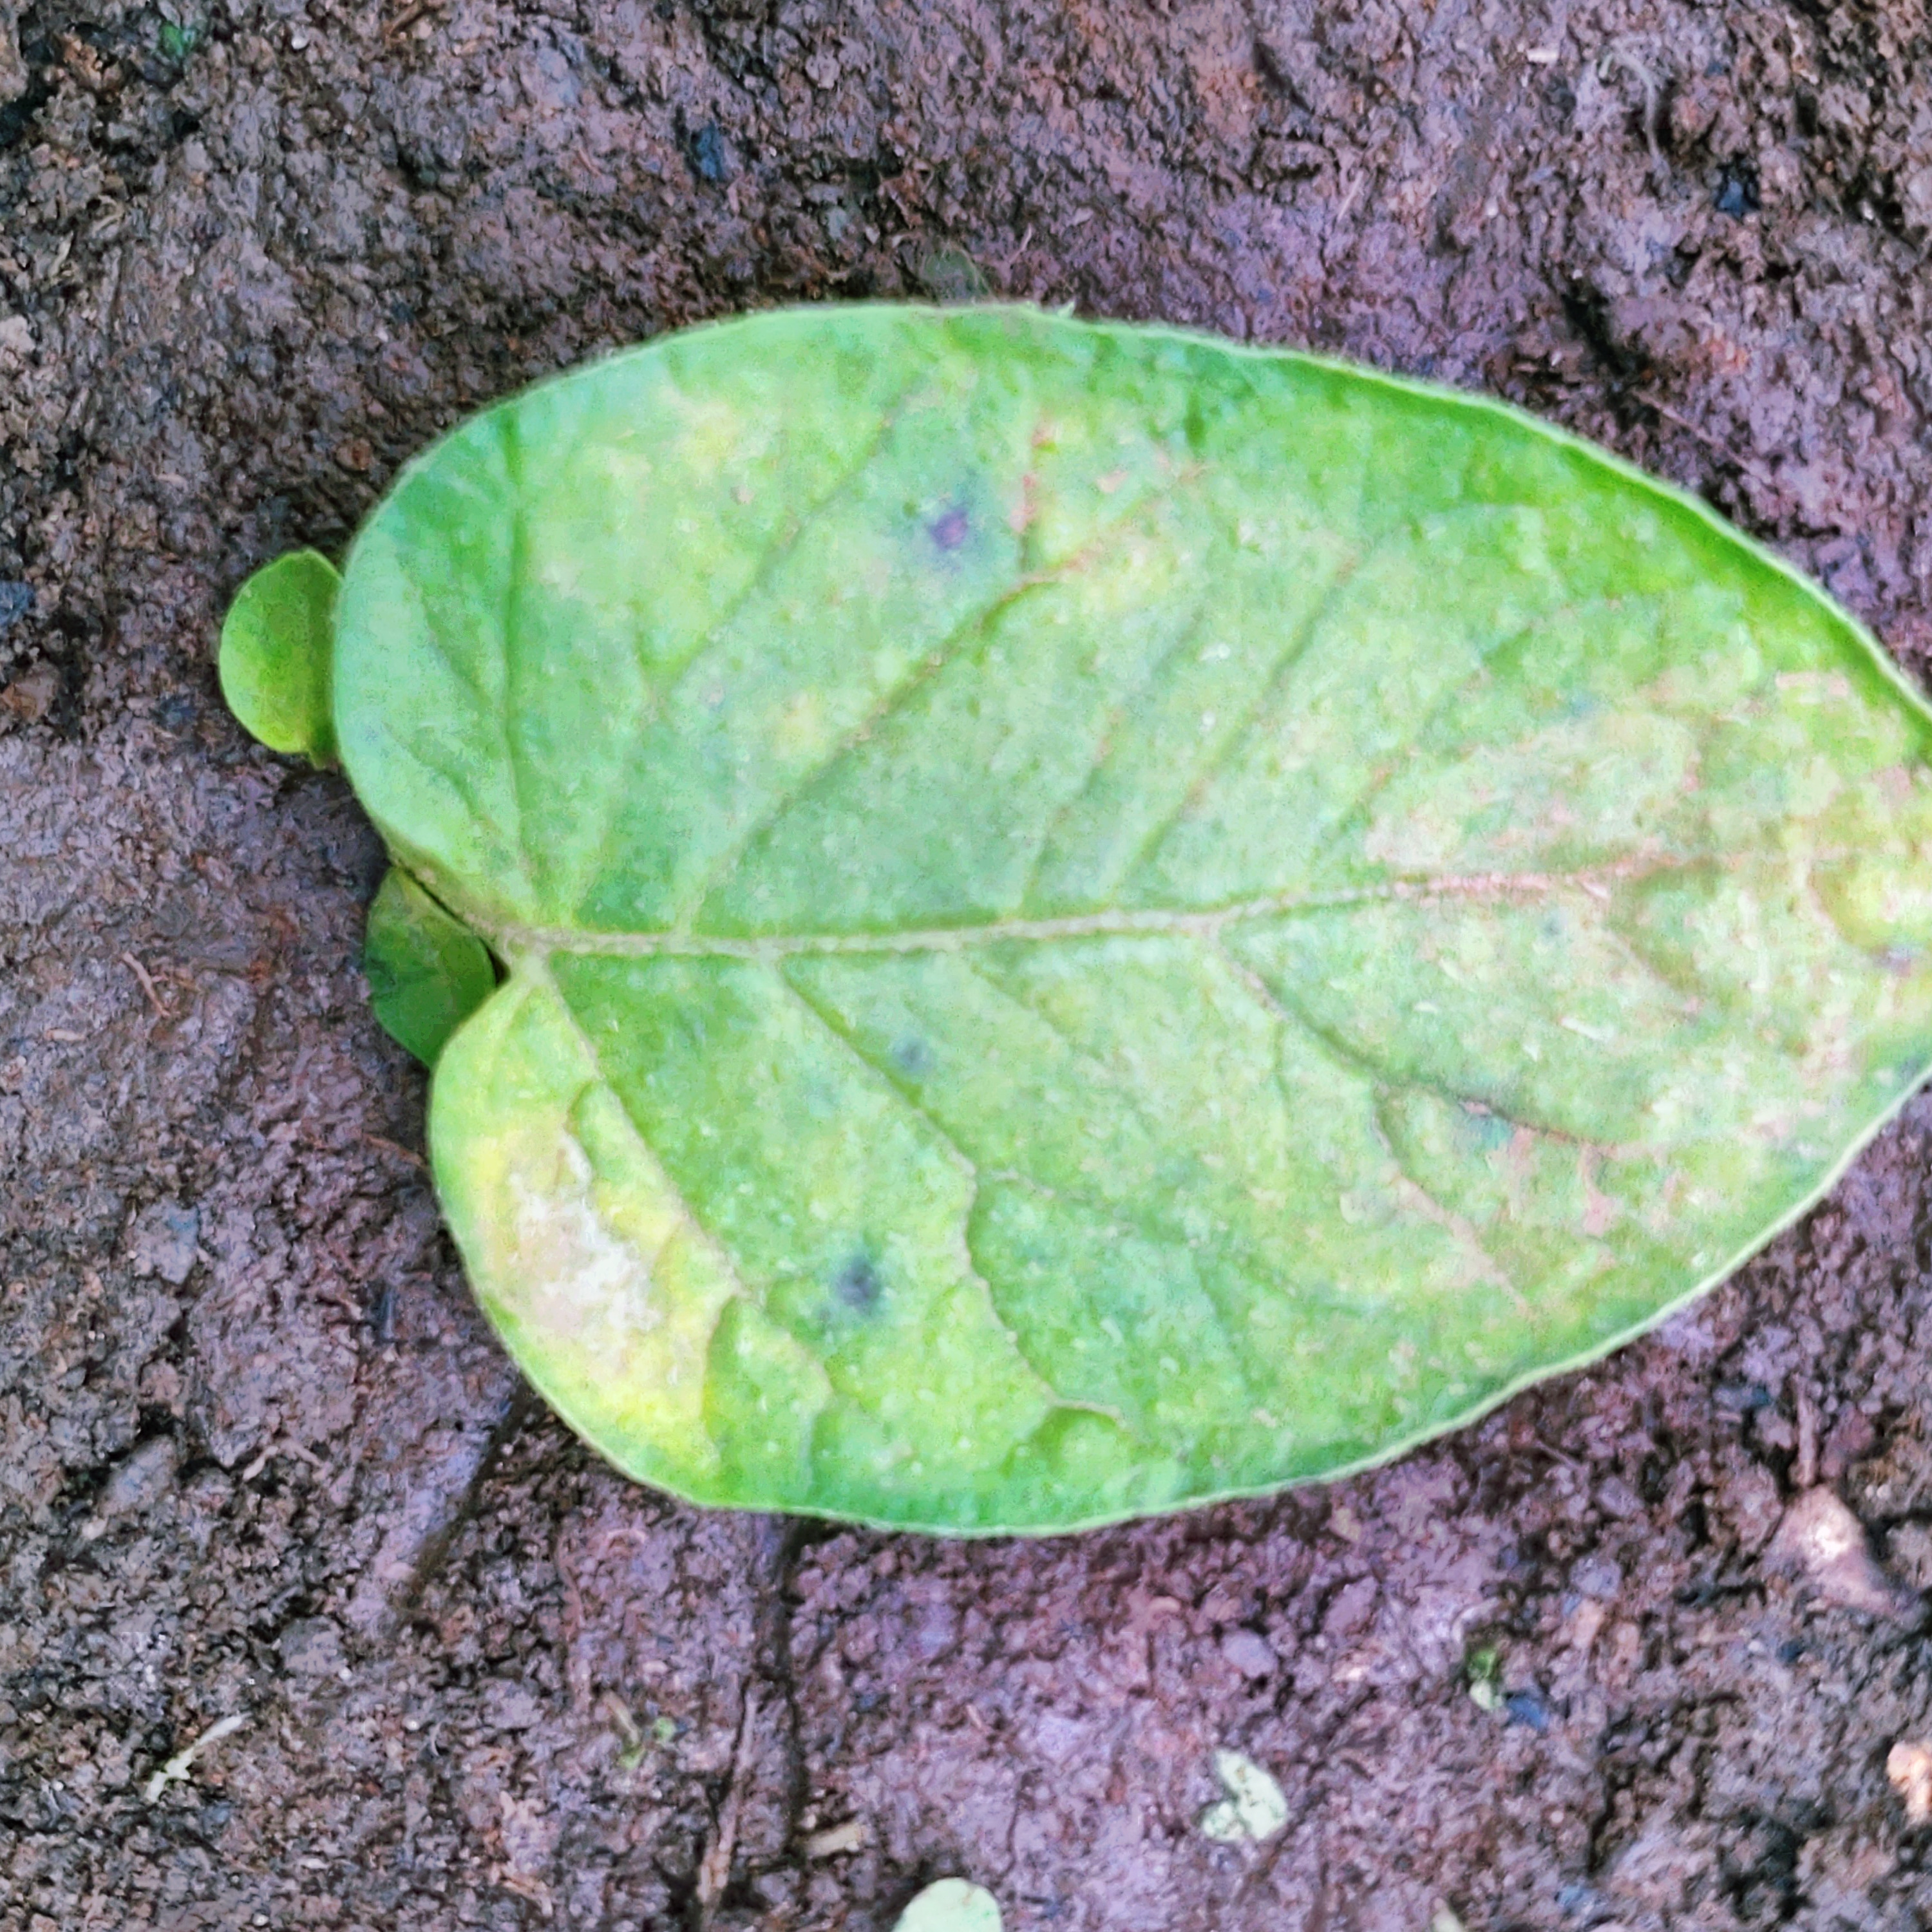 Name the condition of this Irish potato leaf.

late blight
